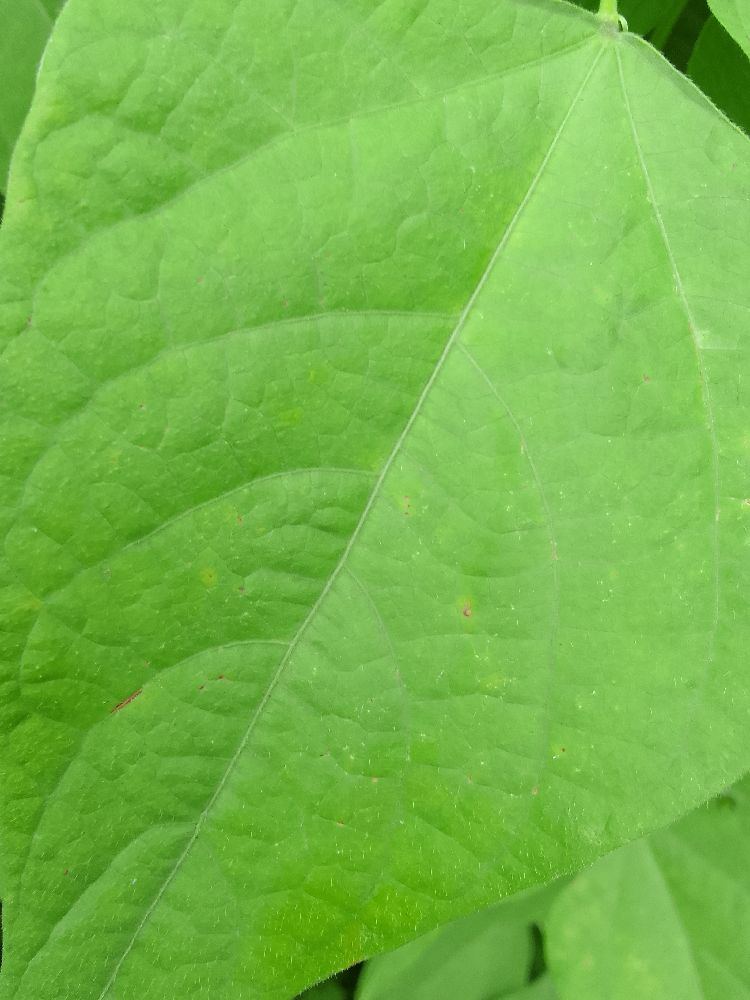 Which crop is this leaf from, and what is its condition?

common bean, healthy
